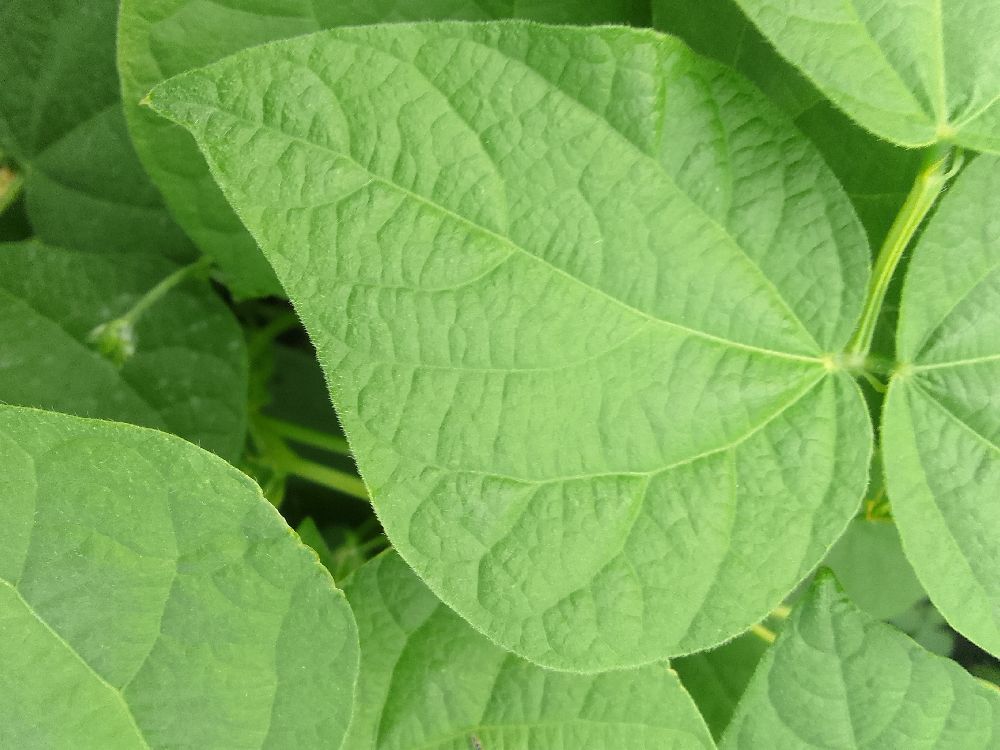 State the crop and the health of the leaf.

common bean, healthy
